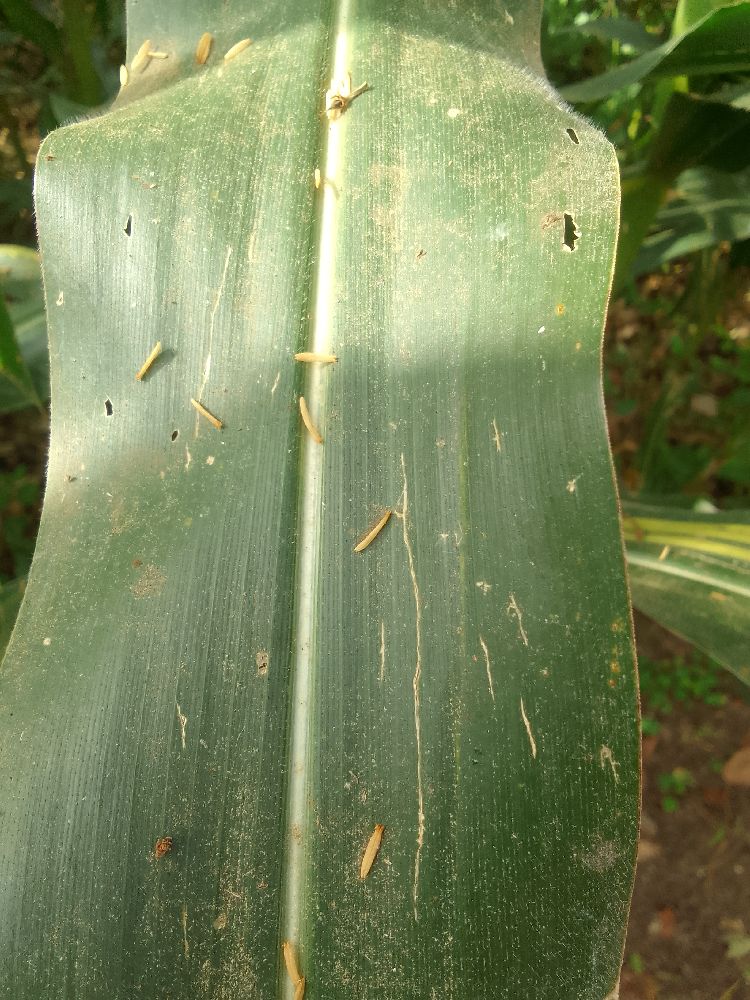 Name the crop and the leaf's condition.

maize, healthy
